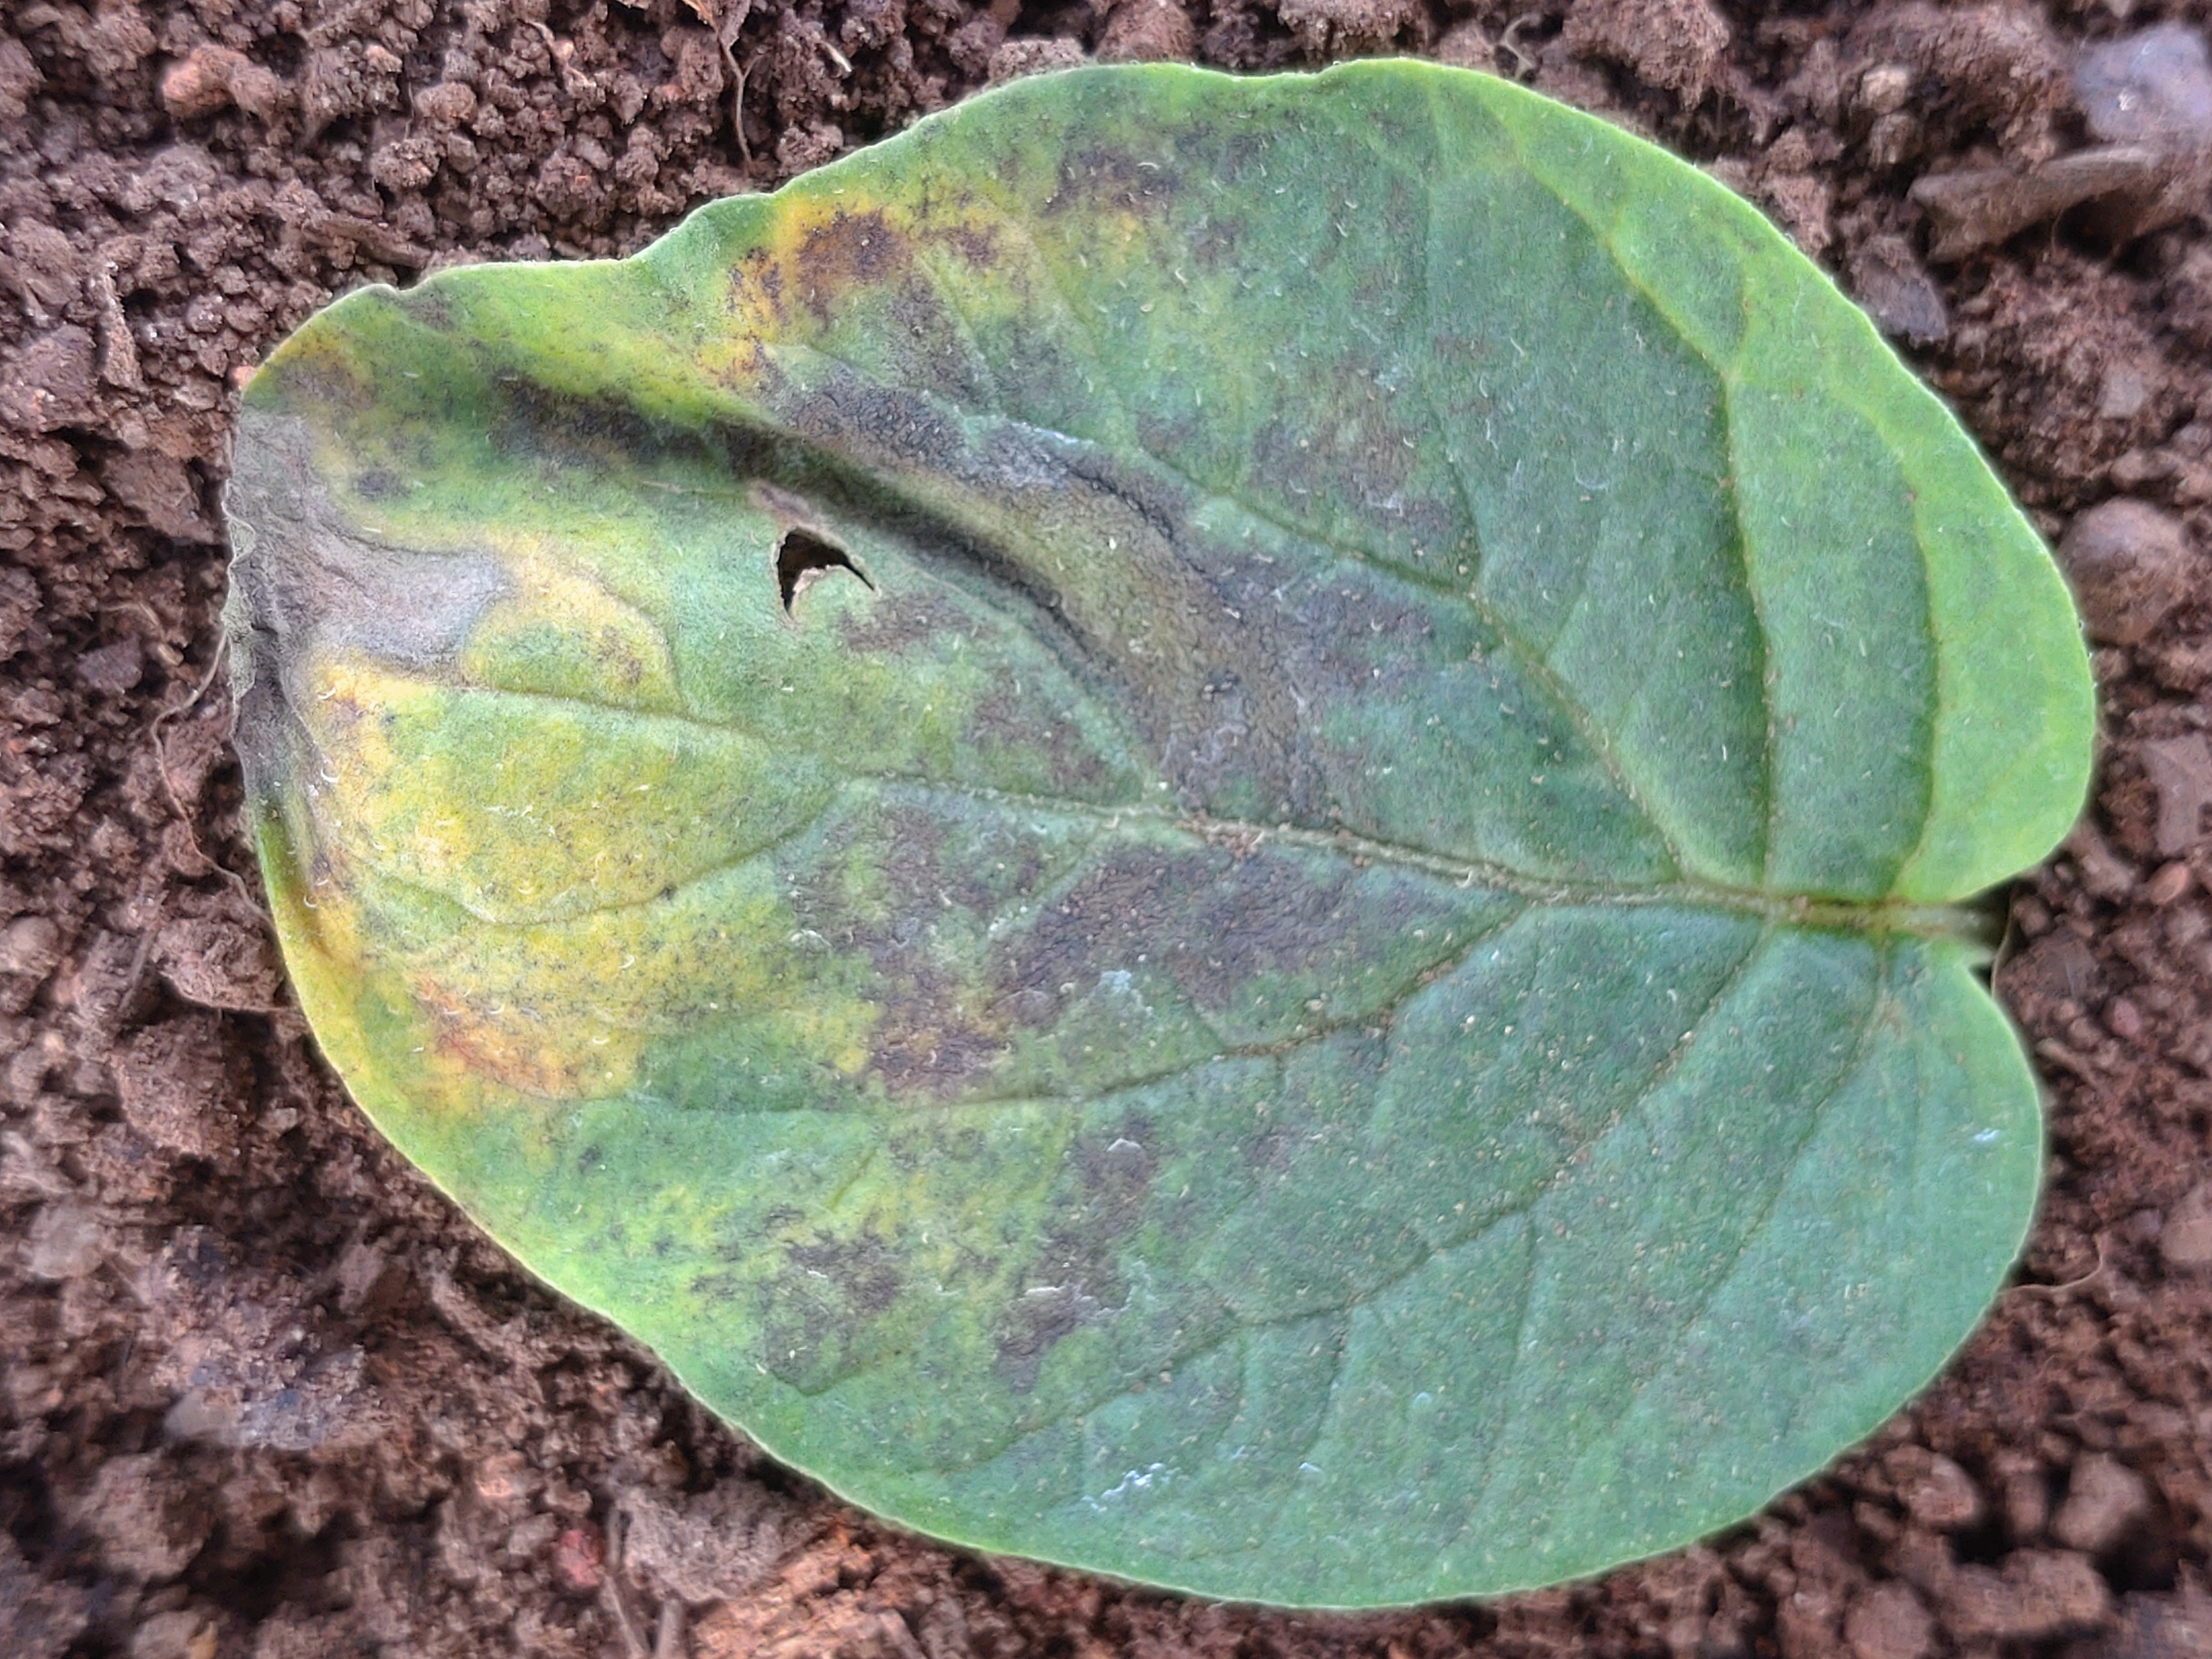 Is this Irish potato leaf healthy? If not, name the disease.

late blight
